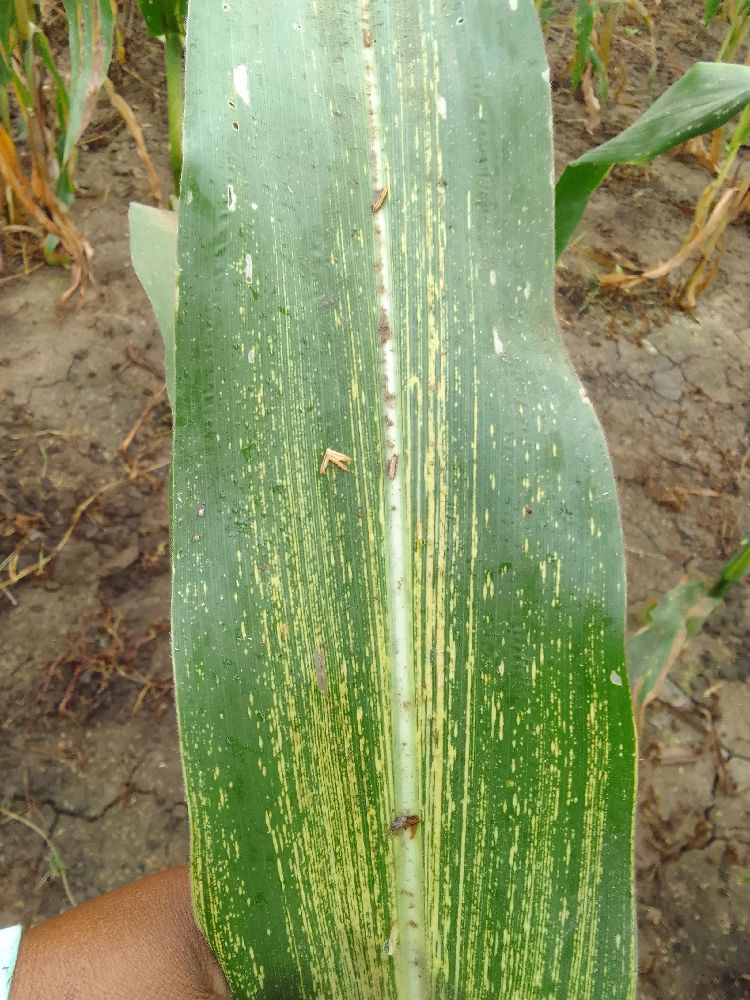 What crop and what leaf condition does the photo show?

maize, maize streak virus
